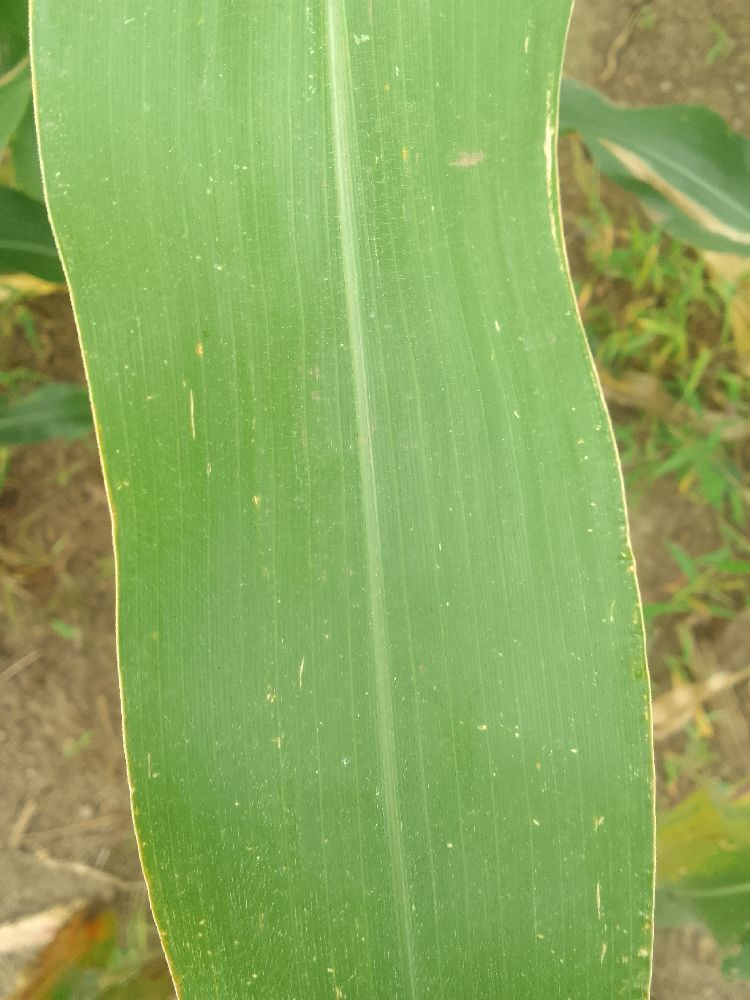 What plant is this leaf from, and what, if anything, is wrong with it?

maize, healthy
